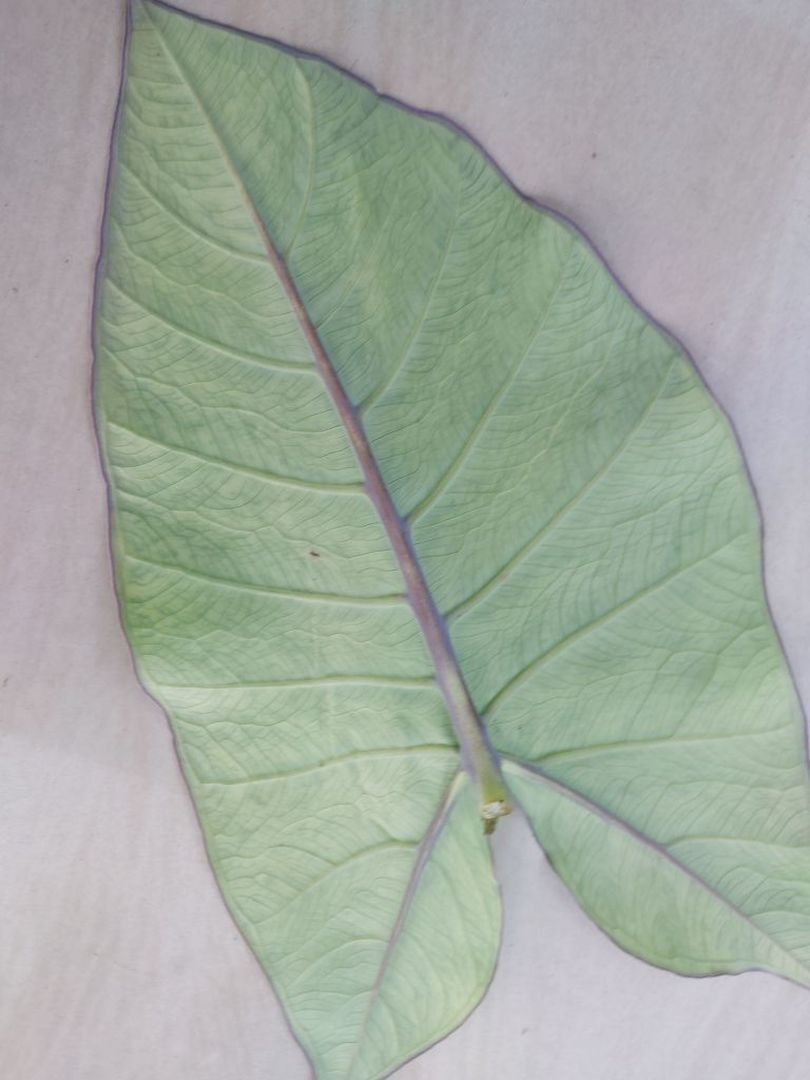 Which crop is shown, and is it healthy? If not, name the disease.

taro, mosaic
